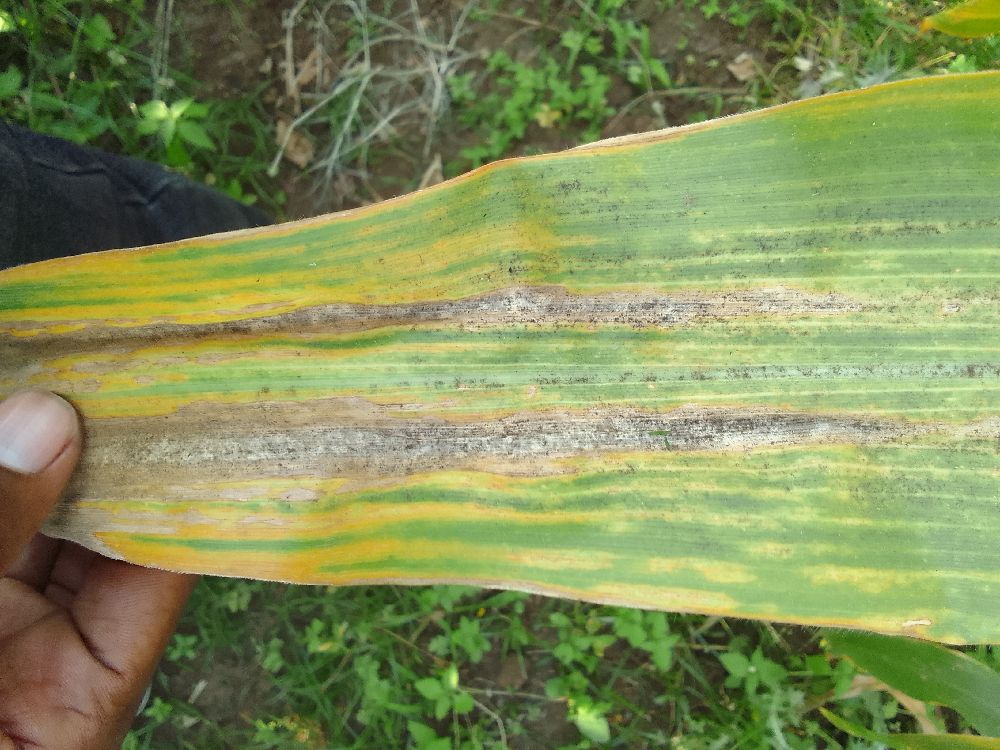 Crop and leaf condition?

maize, maize lethal necrosis
